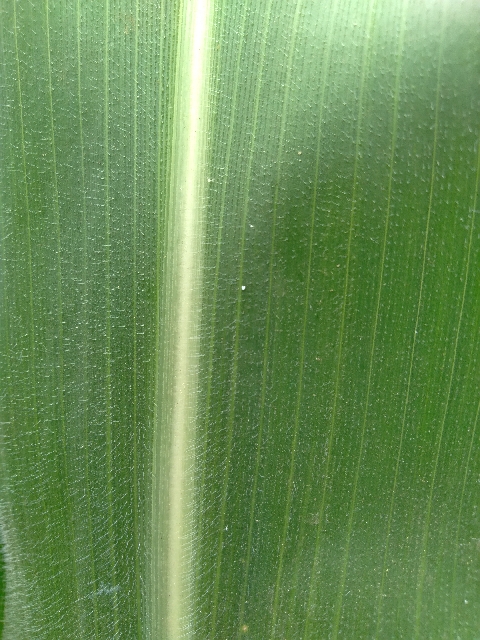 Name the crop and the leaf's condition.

maize, healthy
